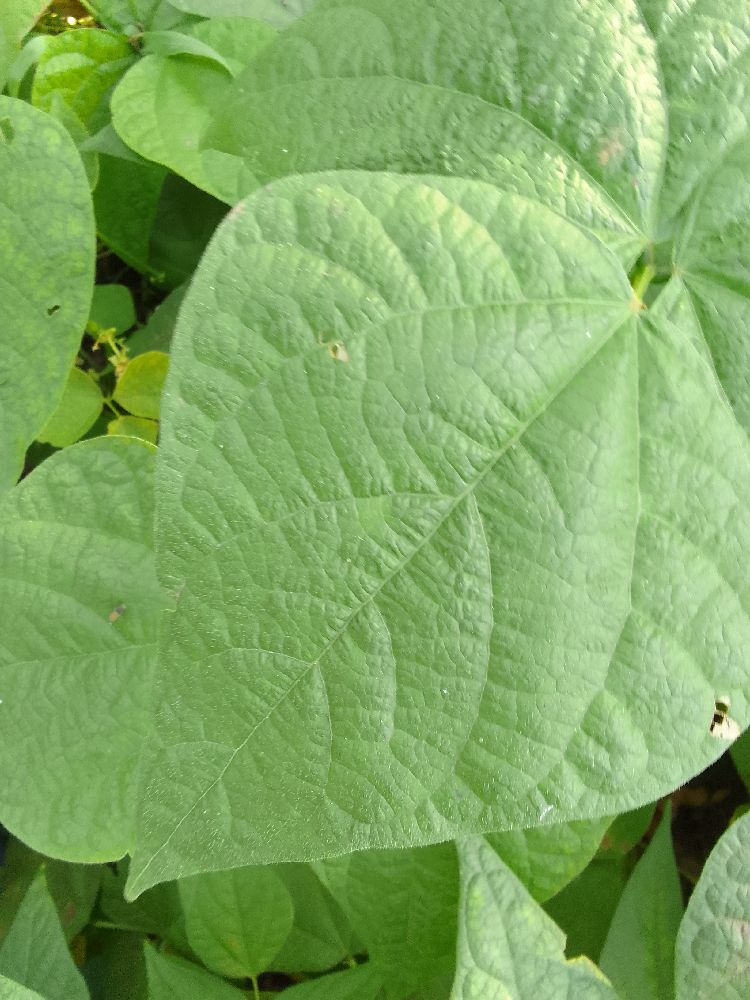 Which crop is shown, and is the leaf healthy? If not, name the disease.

common bean, healthy
